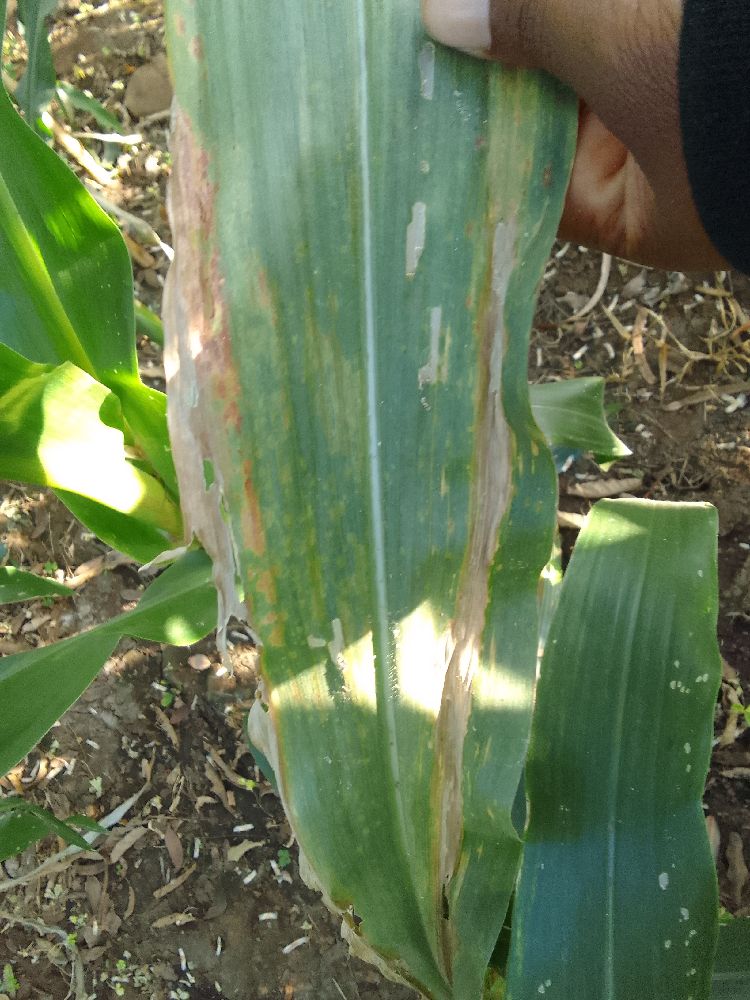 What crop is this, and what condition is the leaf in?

maize, maize lethal necrosis
